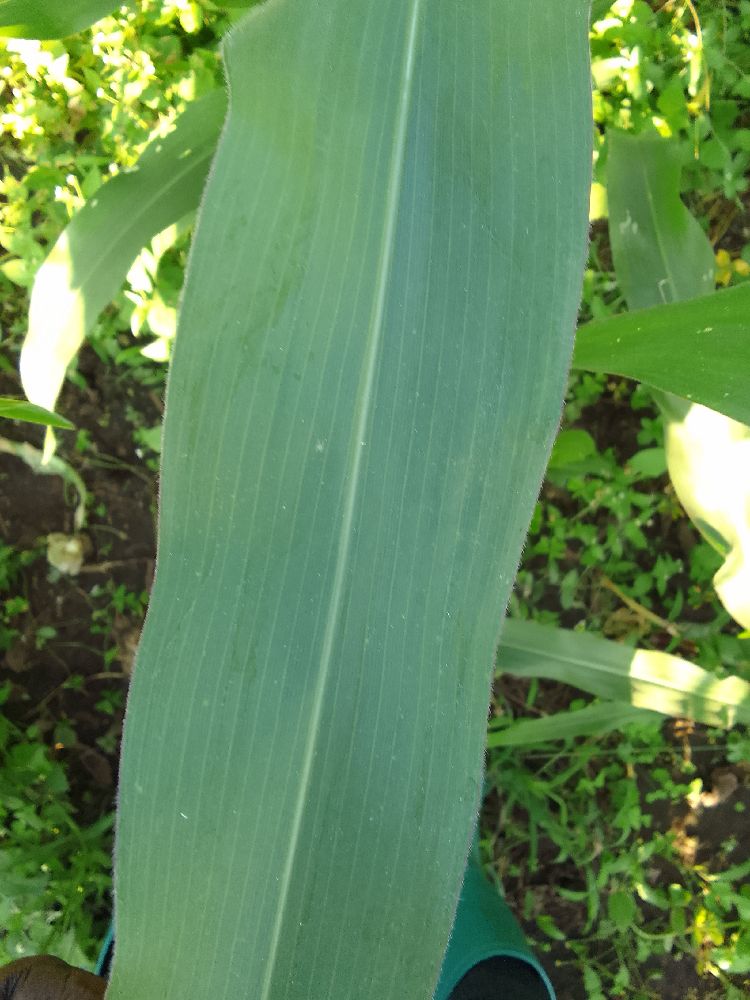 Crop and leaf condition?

maize, healthy
